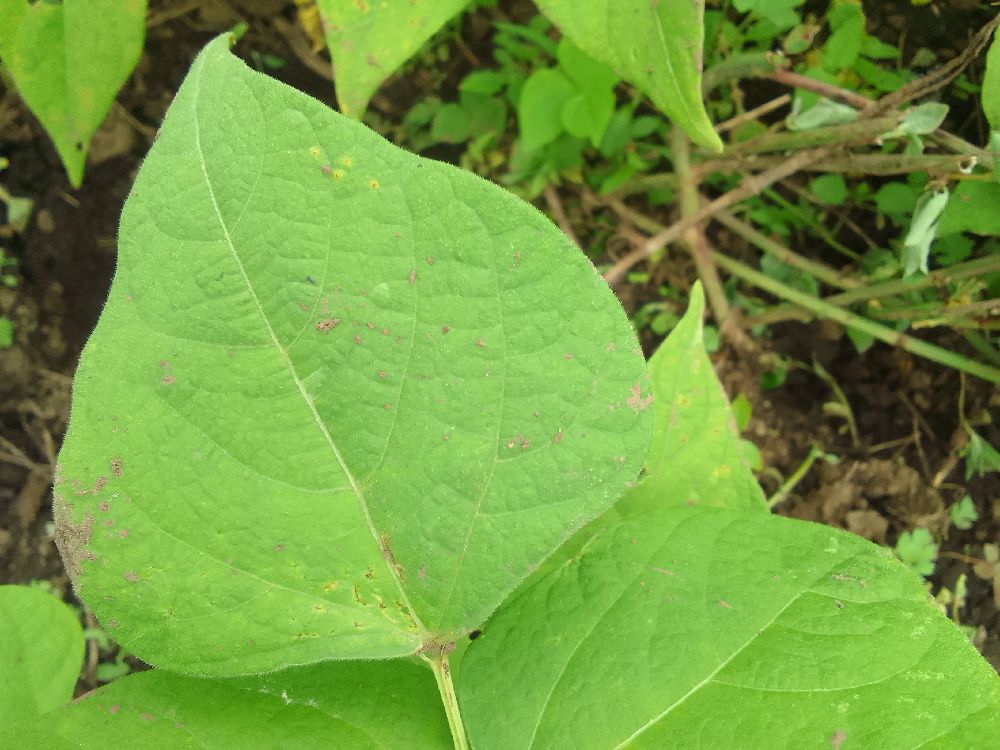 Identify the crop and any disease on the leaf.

common bean, healthy
